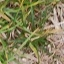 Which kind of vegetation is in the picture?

grass
